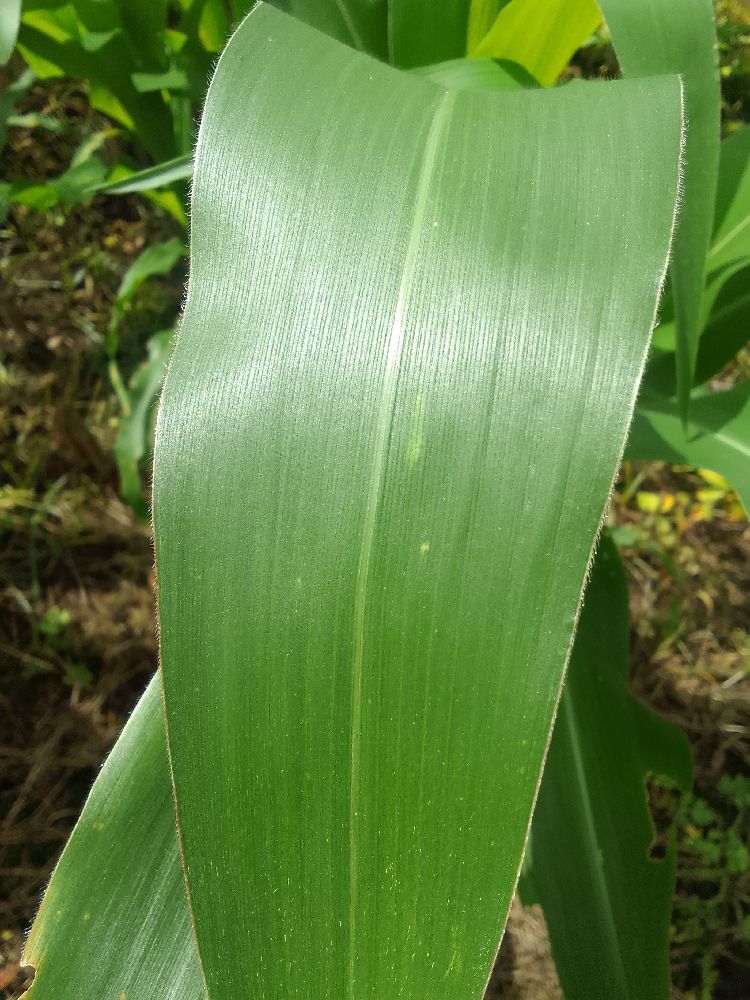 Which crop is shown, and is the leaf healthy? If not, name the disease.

maize, healthy
